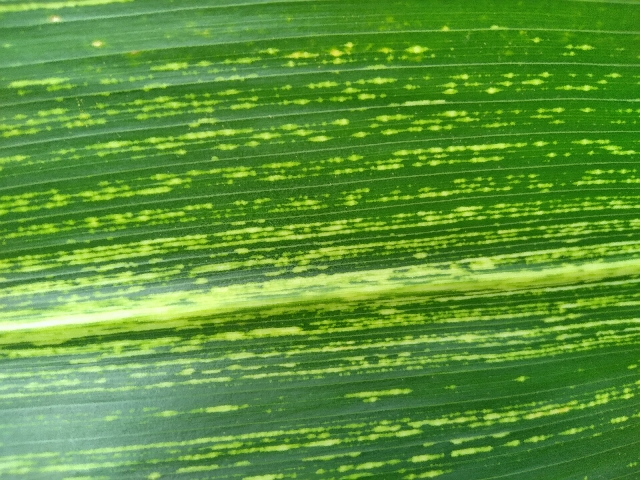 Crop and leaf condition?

maize, maize streak virus
